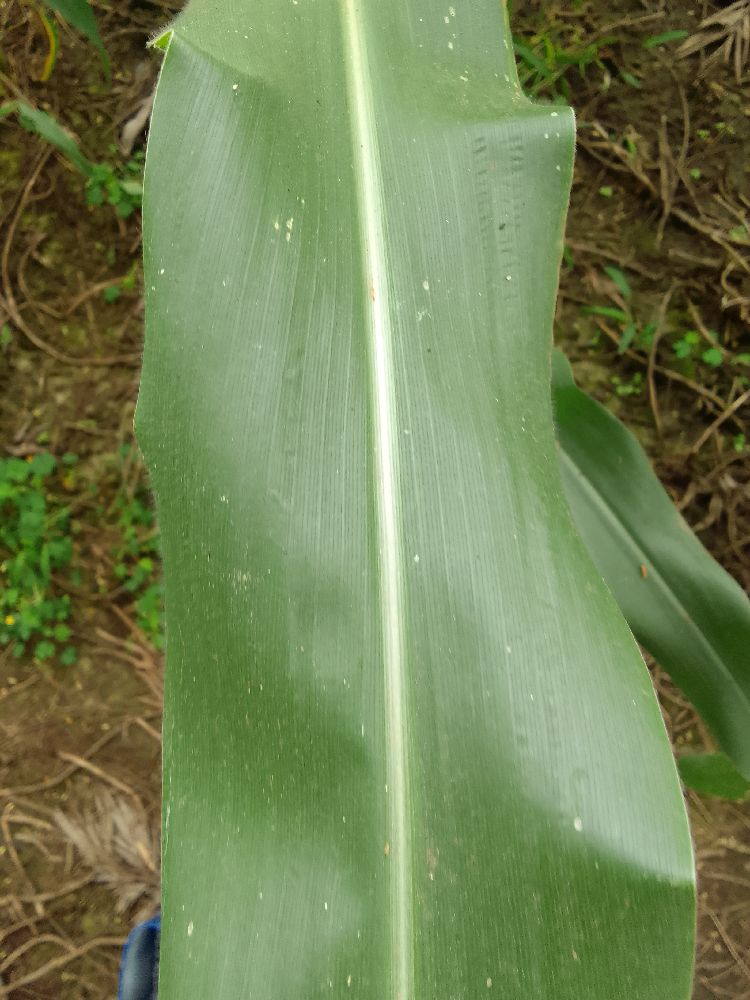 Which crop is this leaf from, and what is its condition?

maize, healthy
